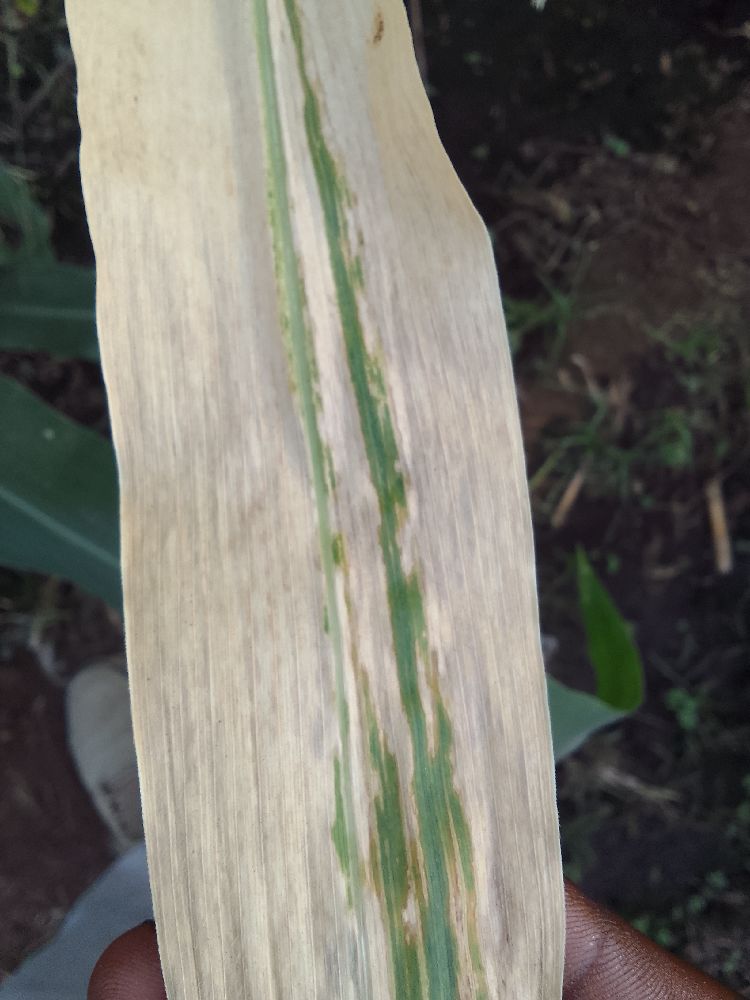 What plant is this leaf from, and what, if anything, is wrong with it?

maize, maize lethal necrosis
